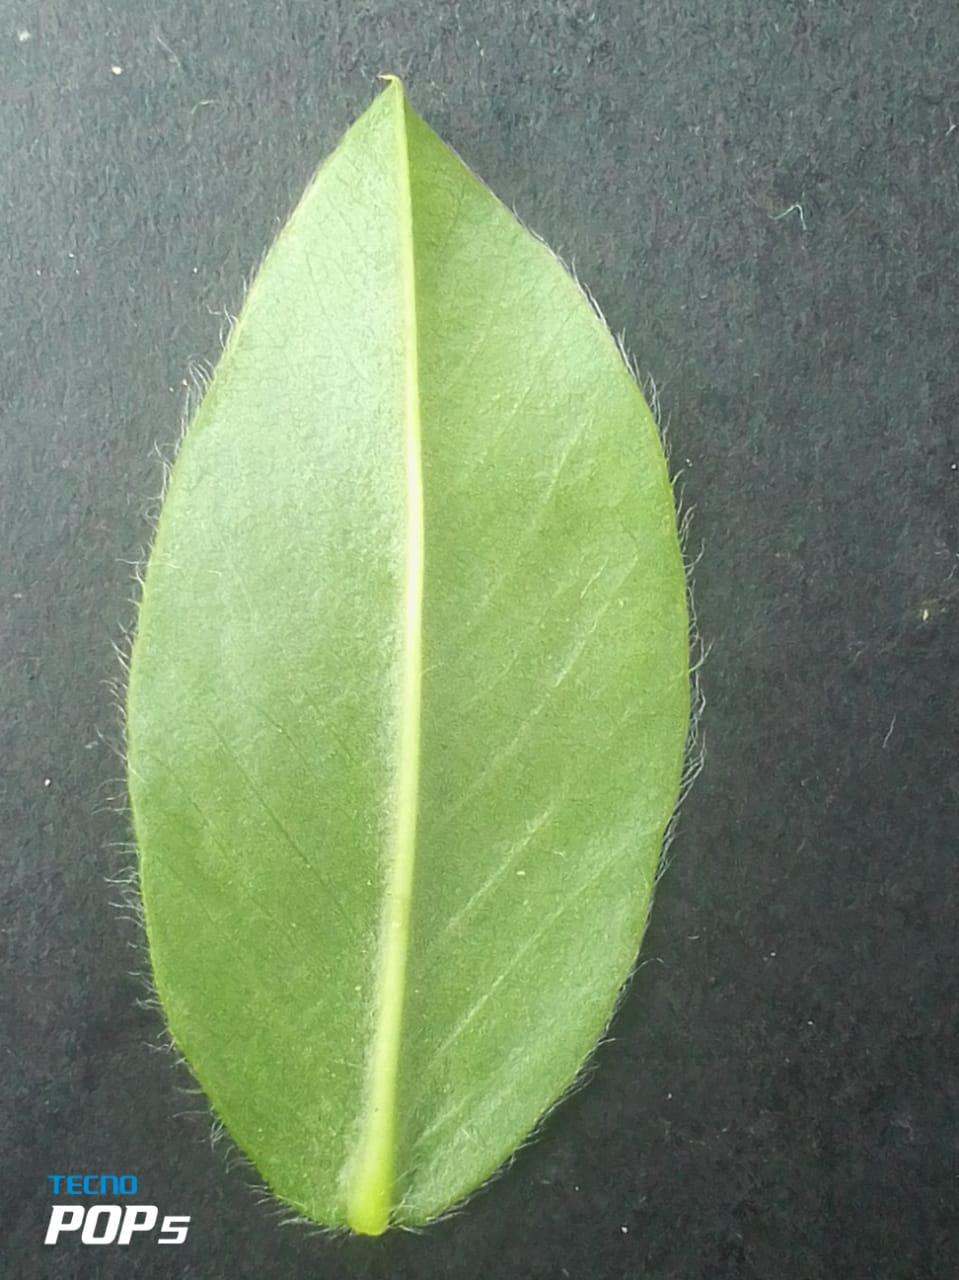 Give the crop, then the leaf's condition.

peanut, healthy leaves
